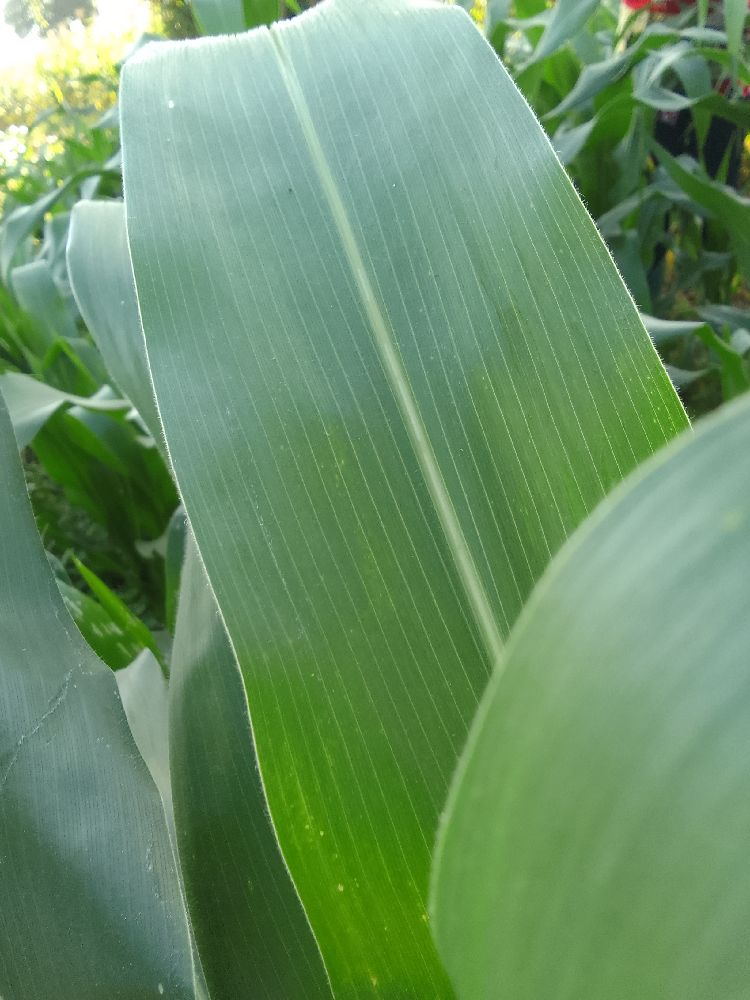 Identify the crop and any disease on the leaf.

maize, healthy
